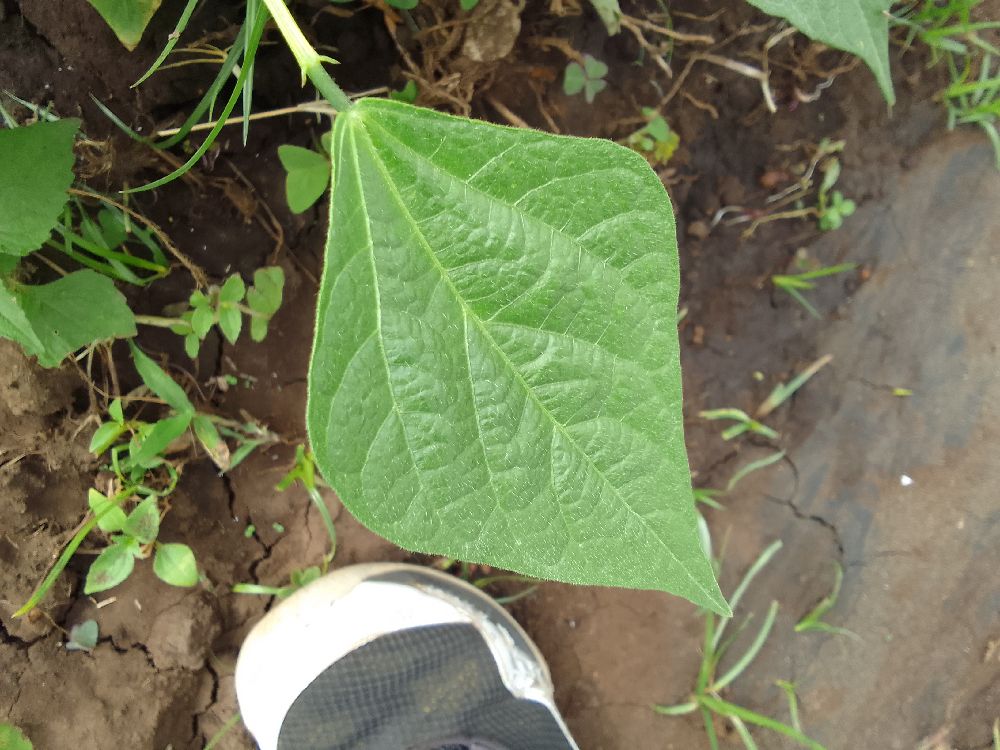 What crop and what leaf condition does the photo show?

common bean, healthy
